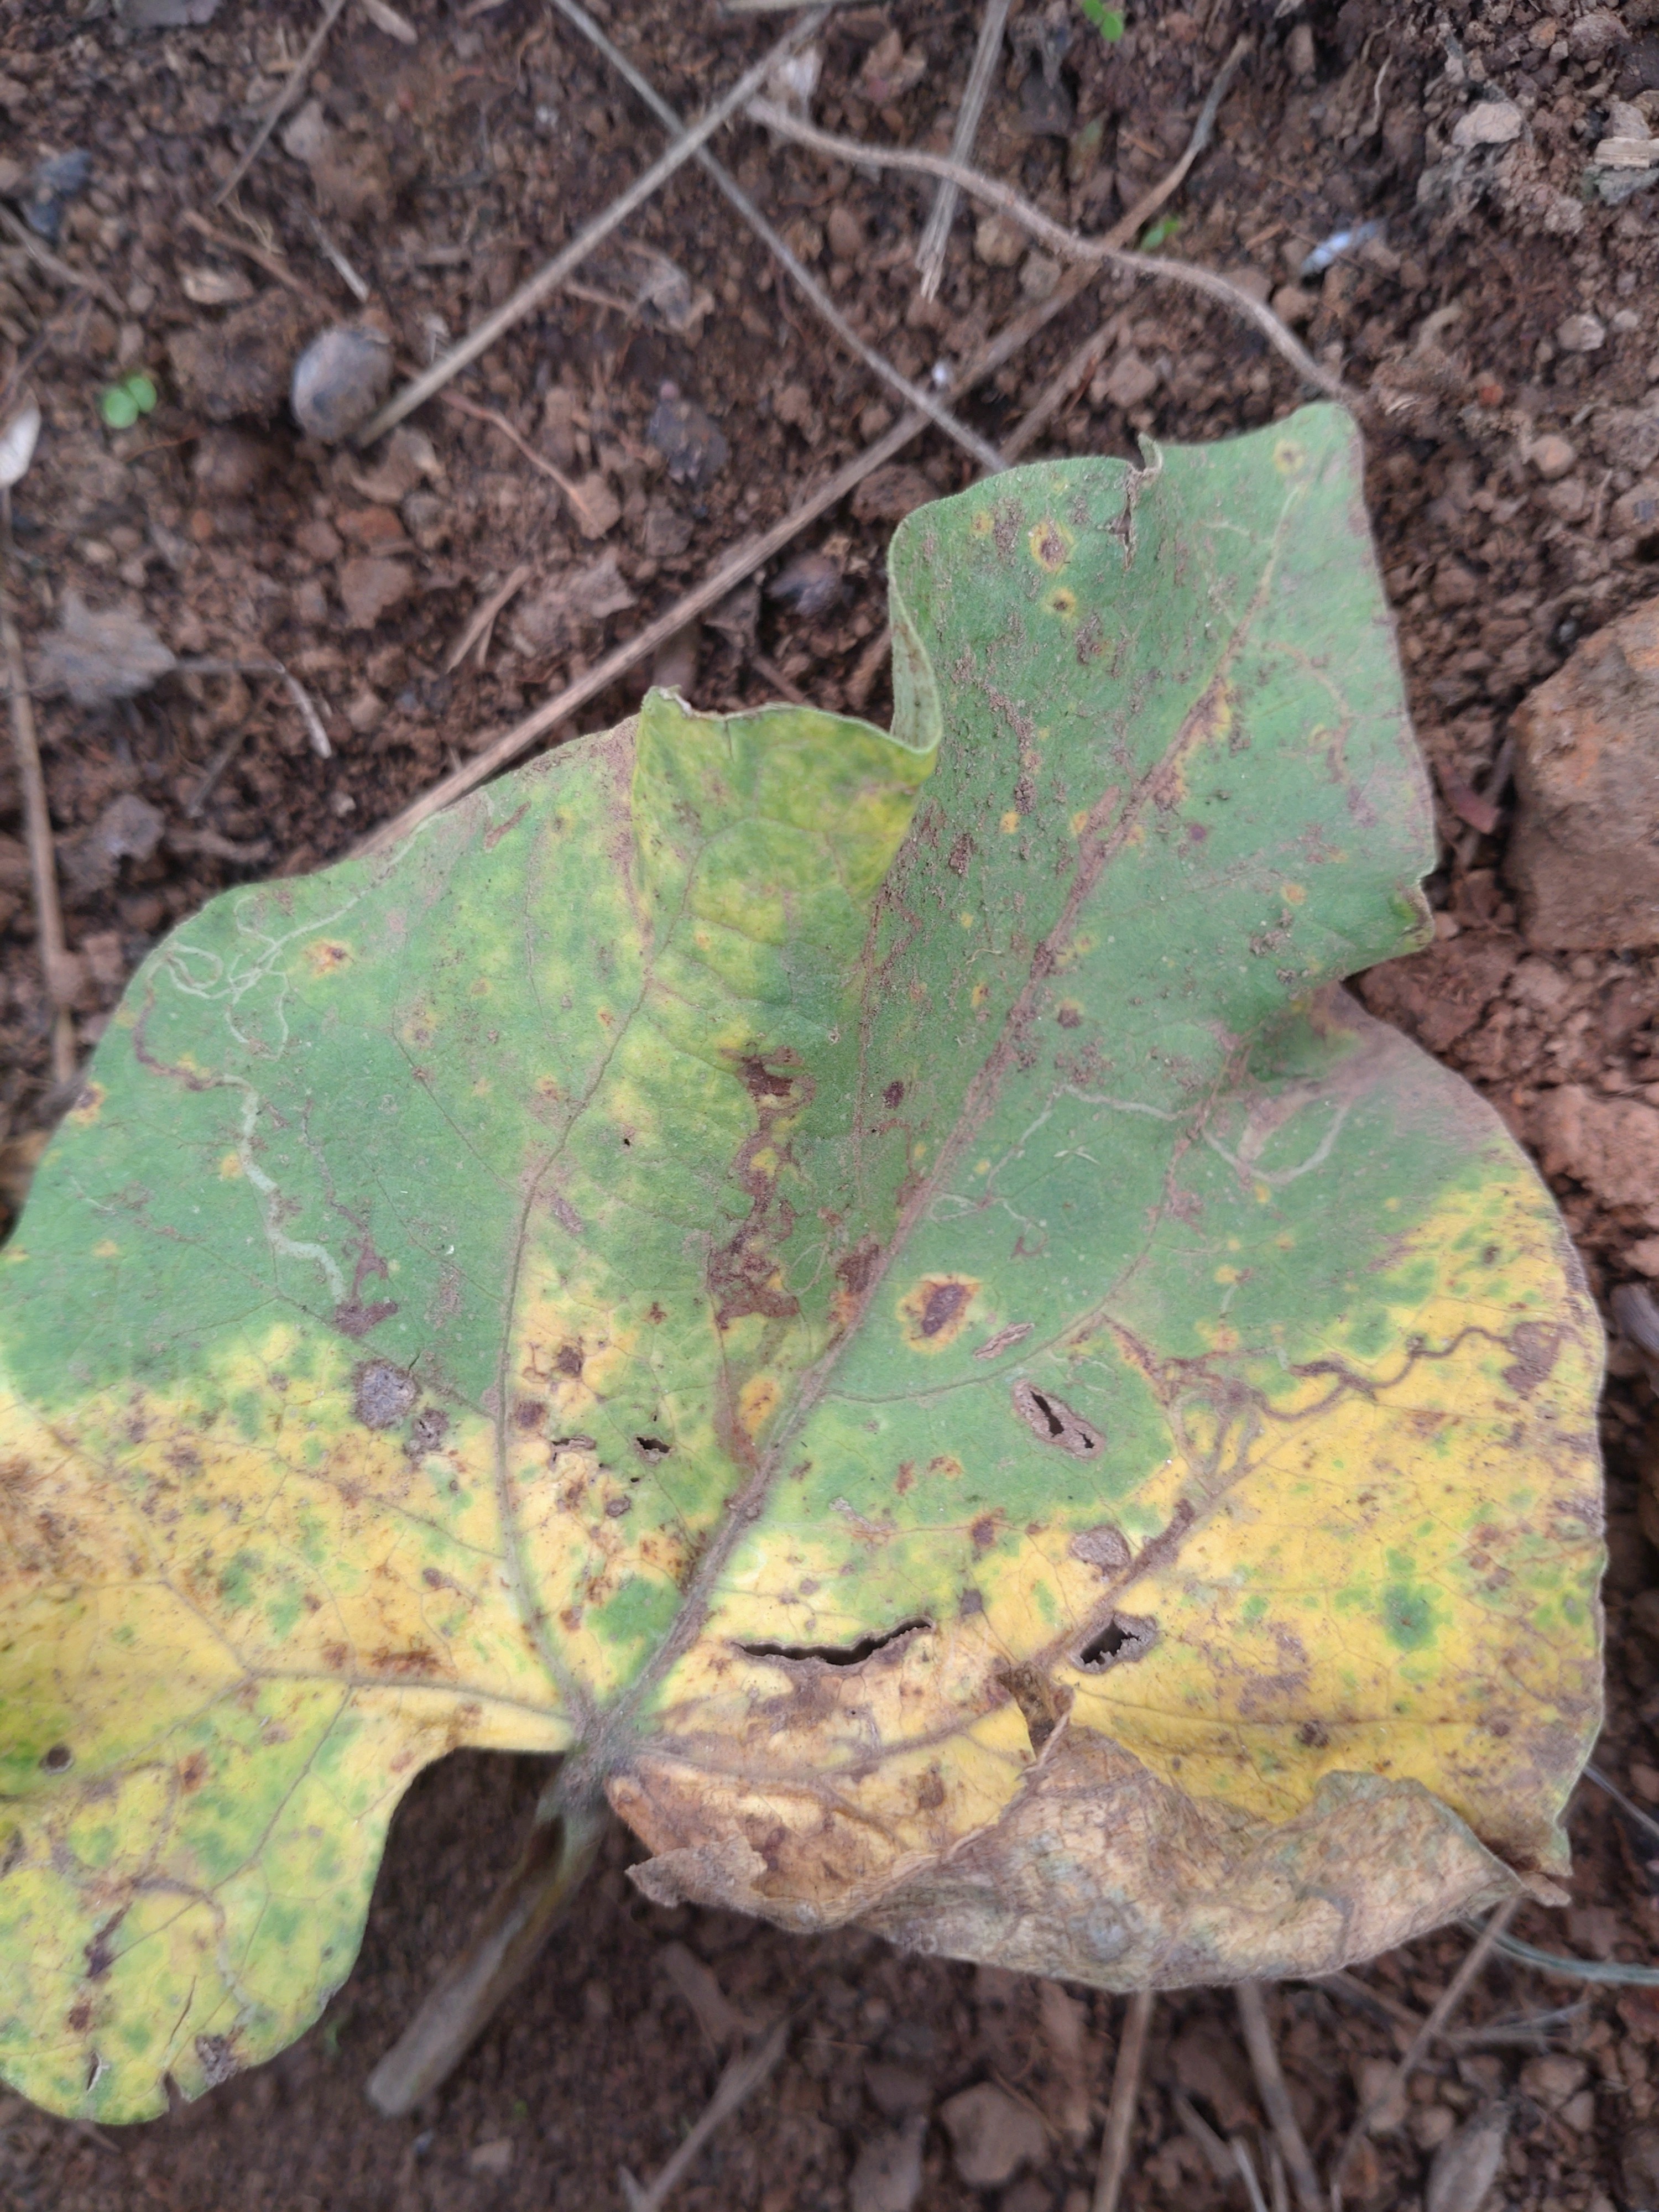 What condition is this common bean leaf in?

rust
